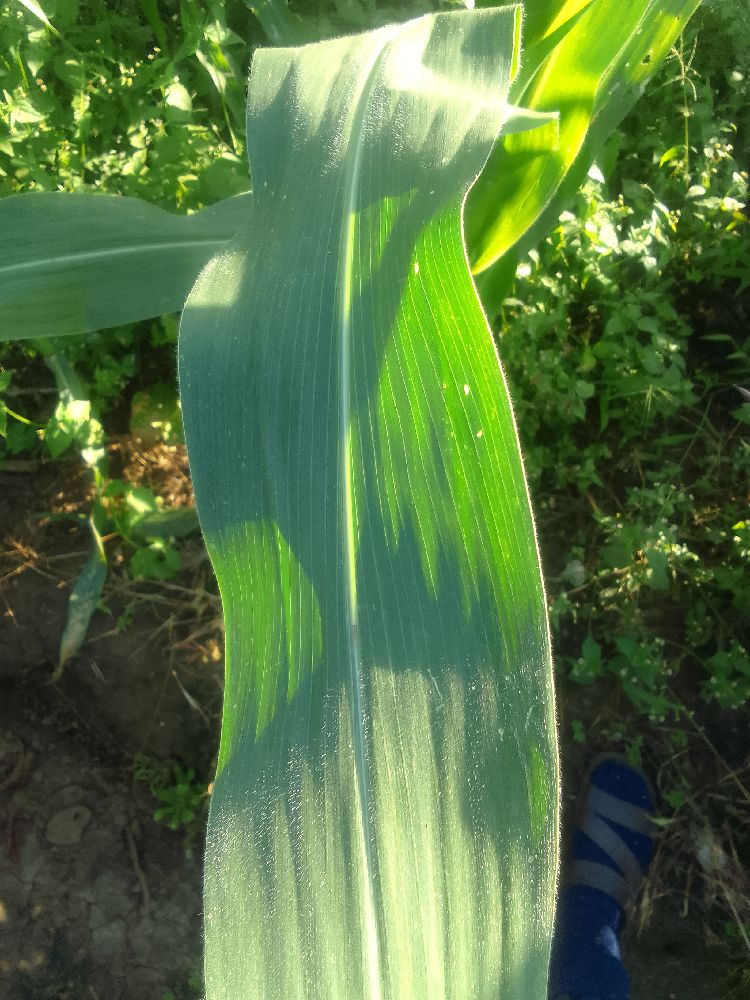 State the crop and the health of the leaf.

maize, healthy
